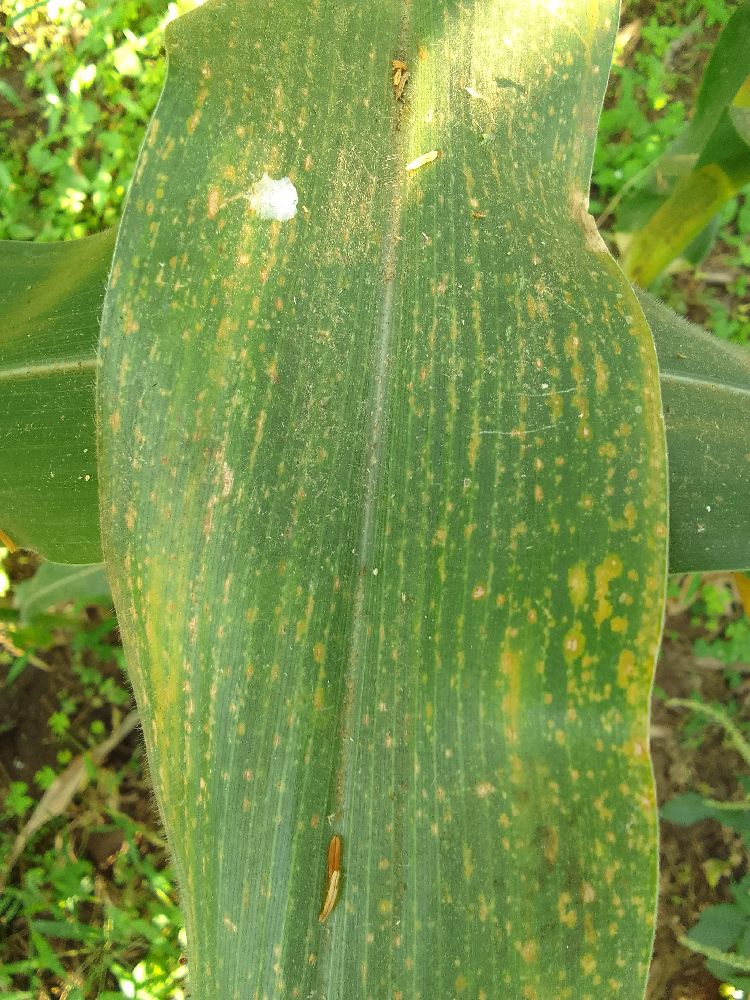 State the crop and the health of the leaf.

maize, maize lethal necrosis
